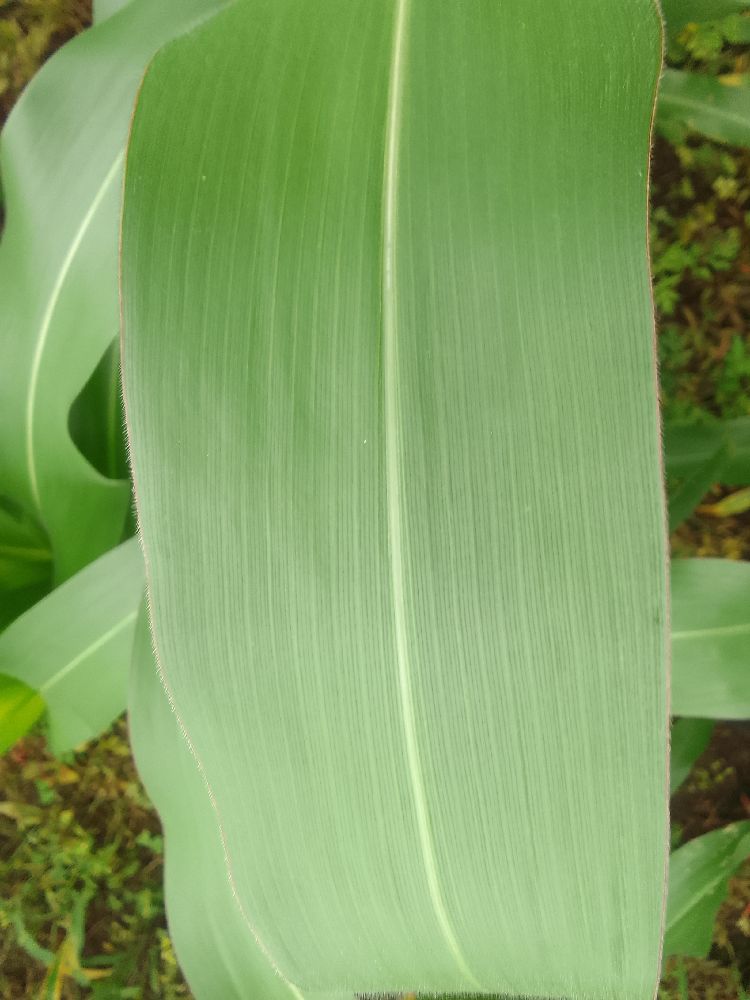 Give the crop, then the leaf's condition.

maize, healthy
